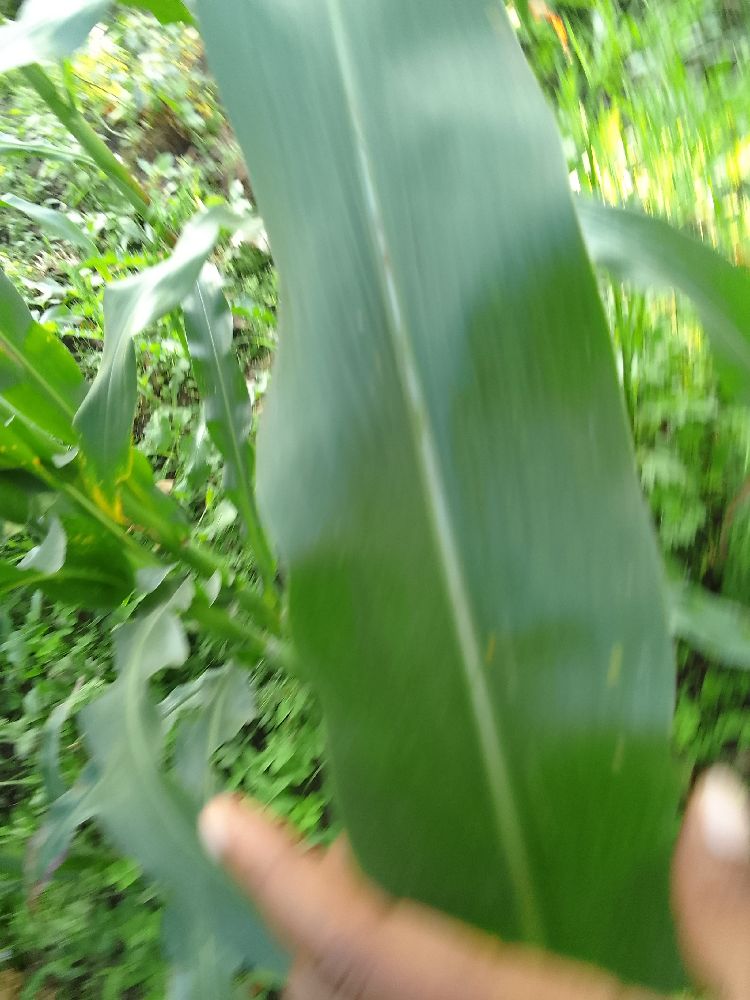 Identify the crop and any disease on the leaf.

maize, healthy
